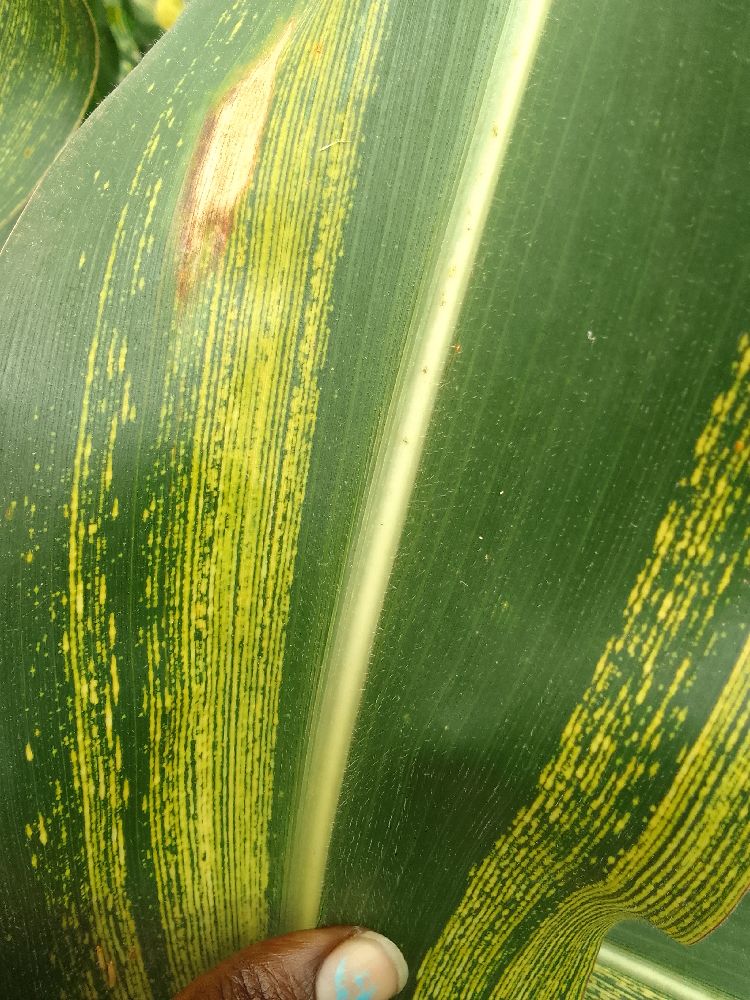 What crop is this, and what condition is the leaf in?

maize, maize streak virus
